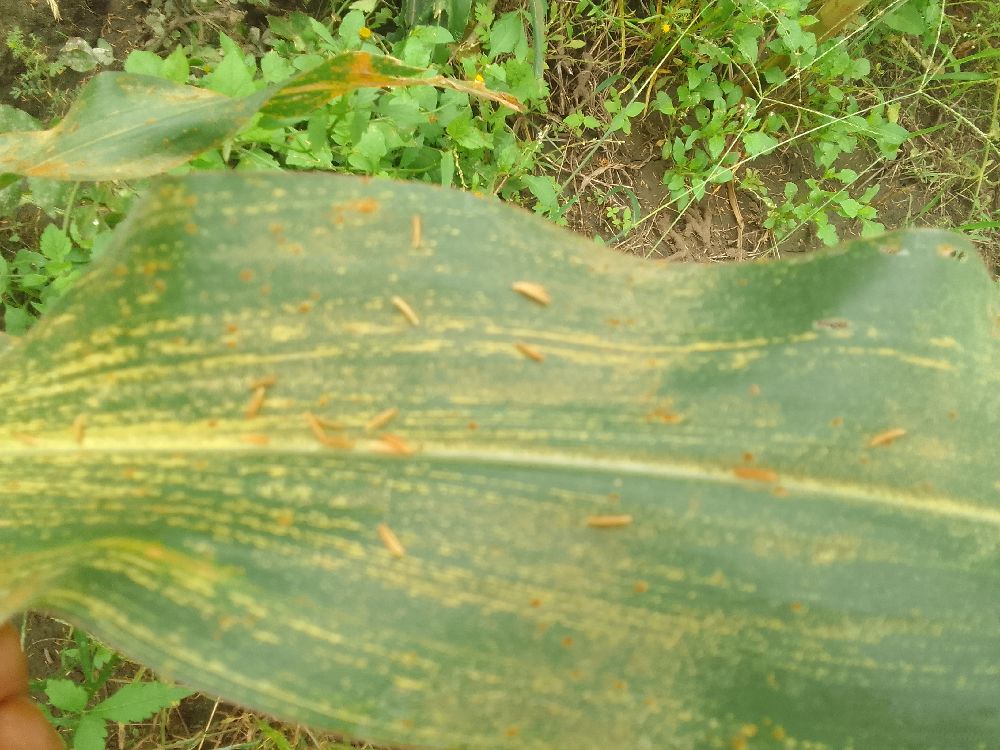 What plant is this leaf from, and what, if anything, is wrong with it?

maize, maize streak virus
